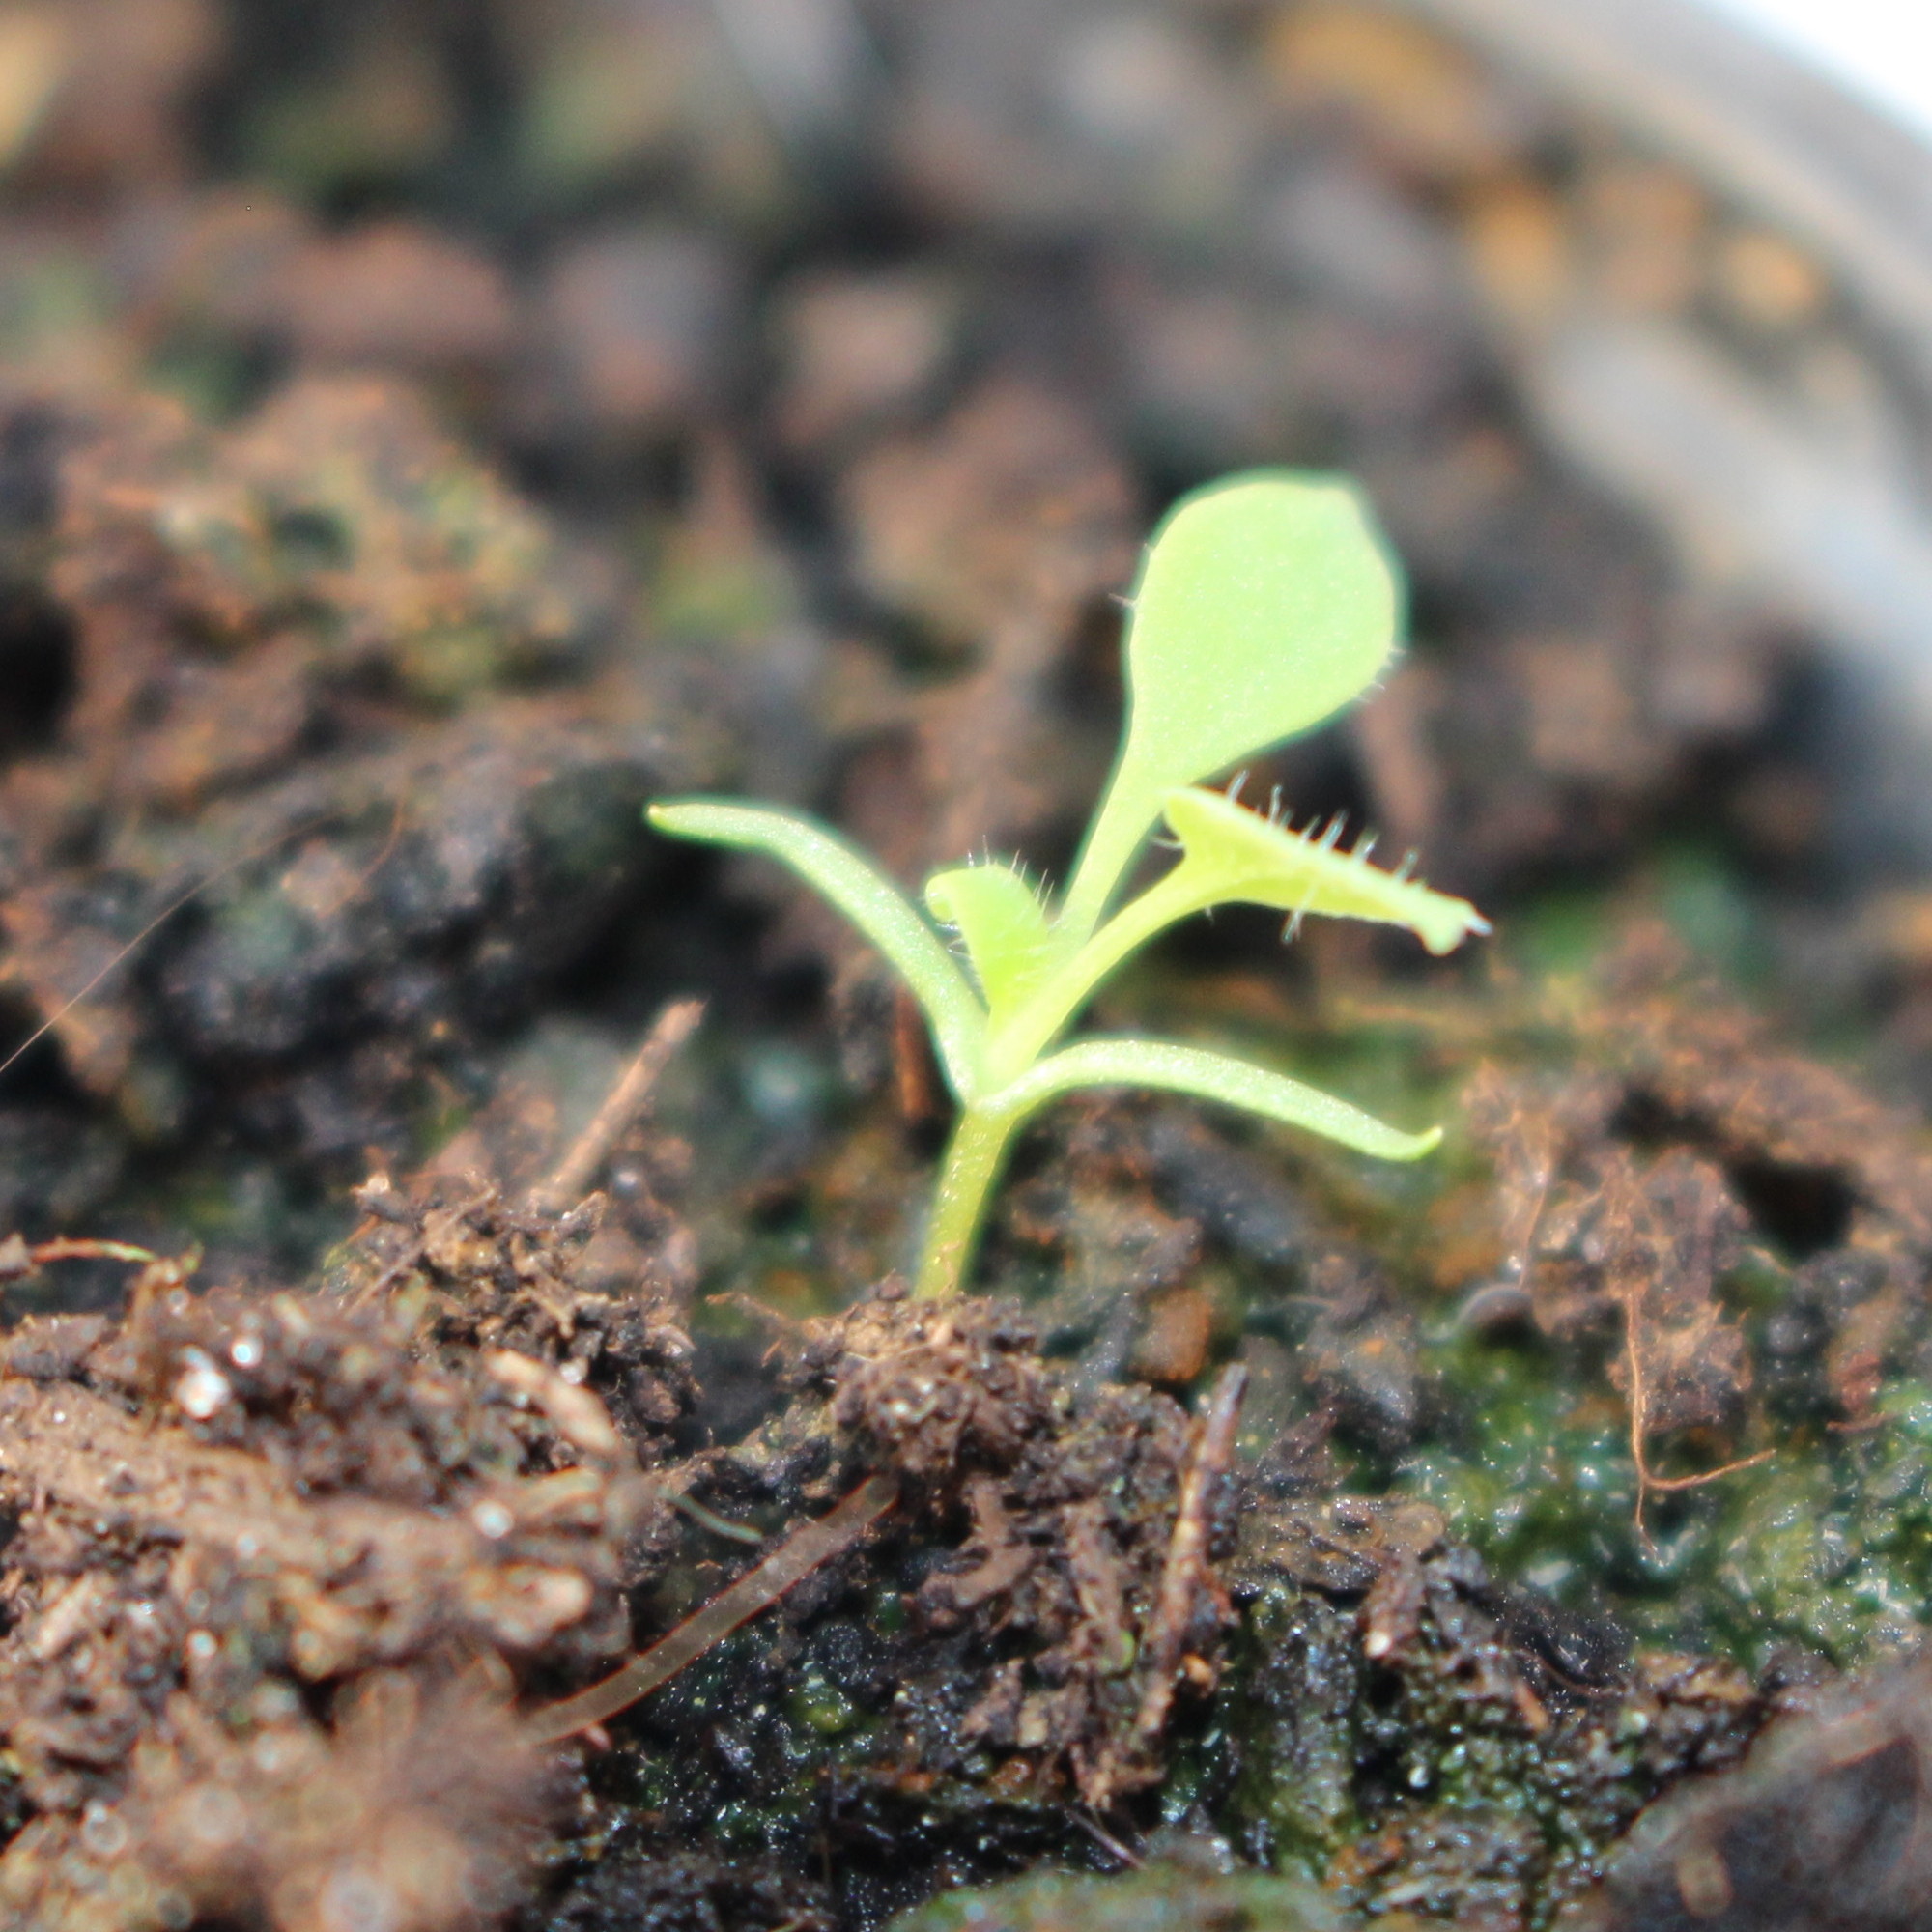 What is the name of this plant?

Papaver rhoeas
